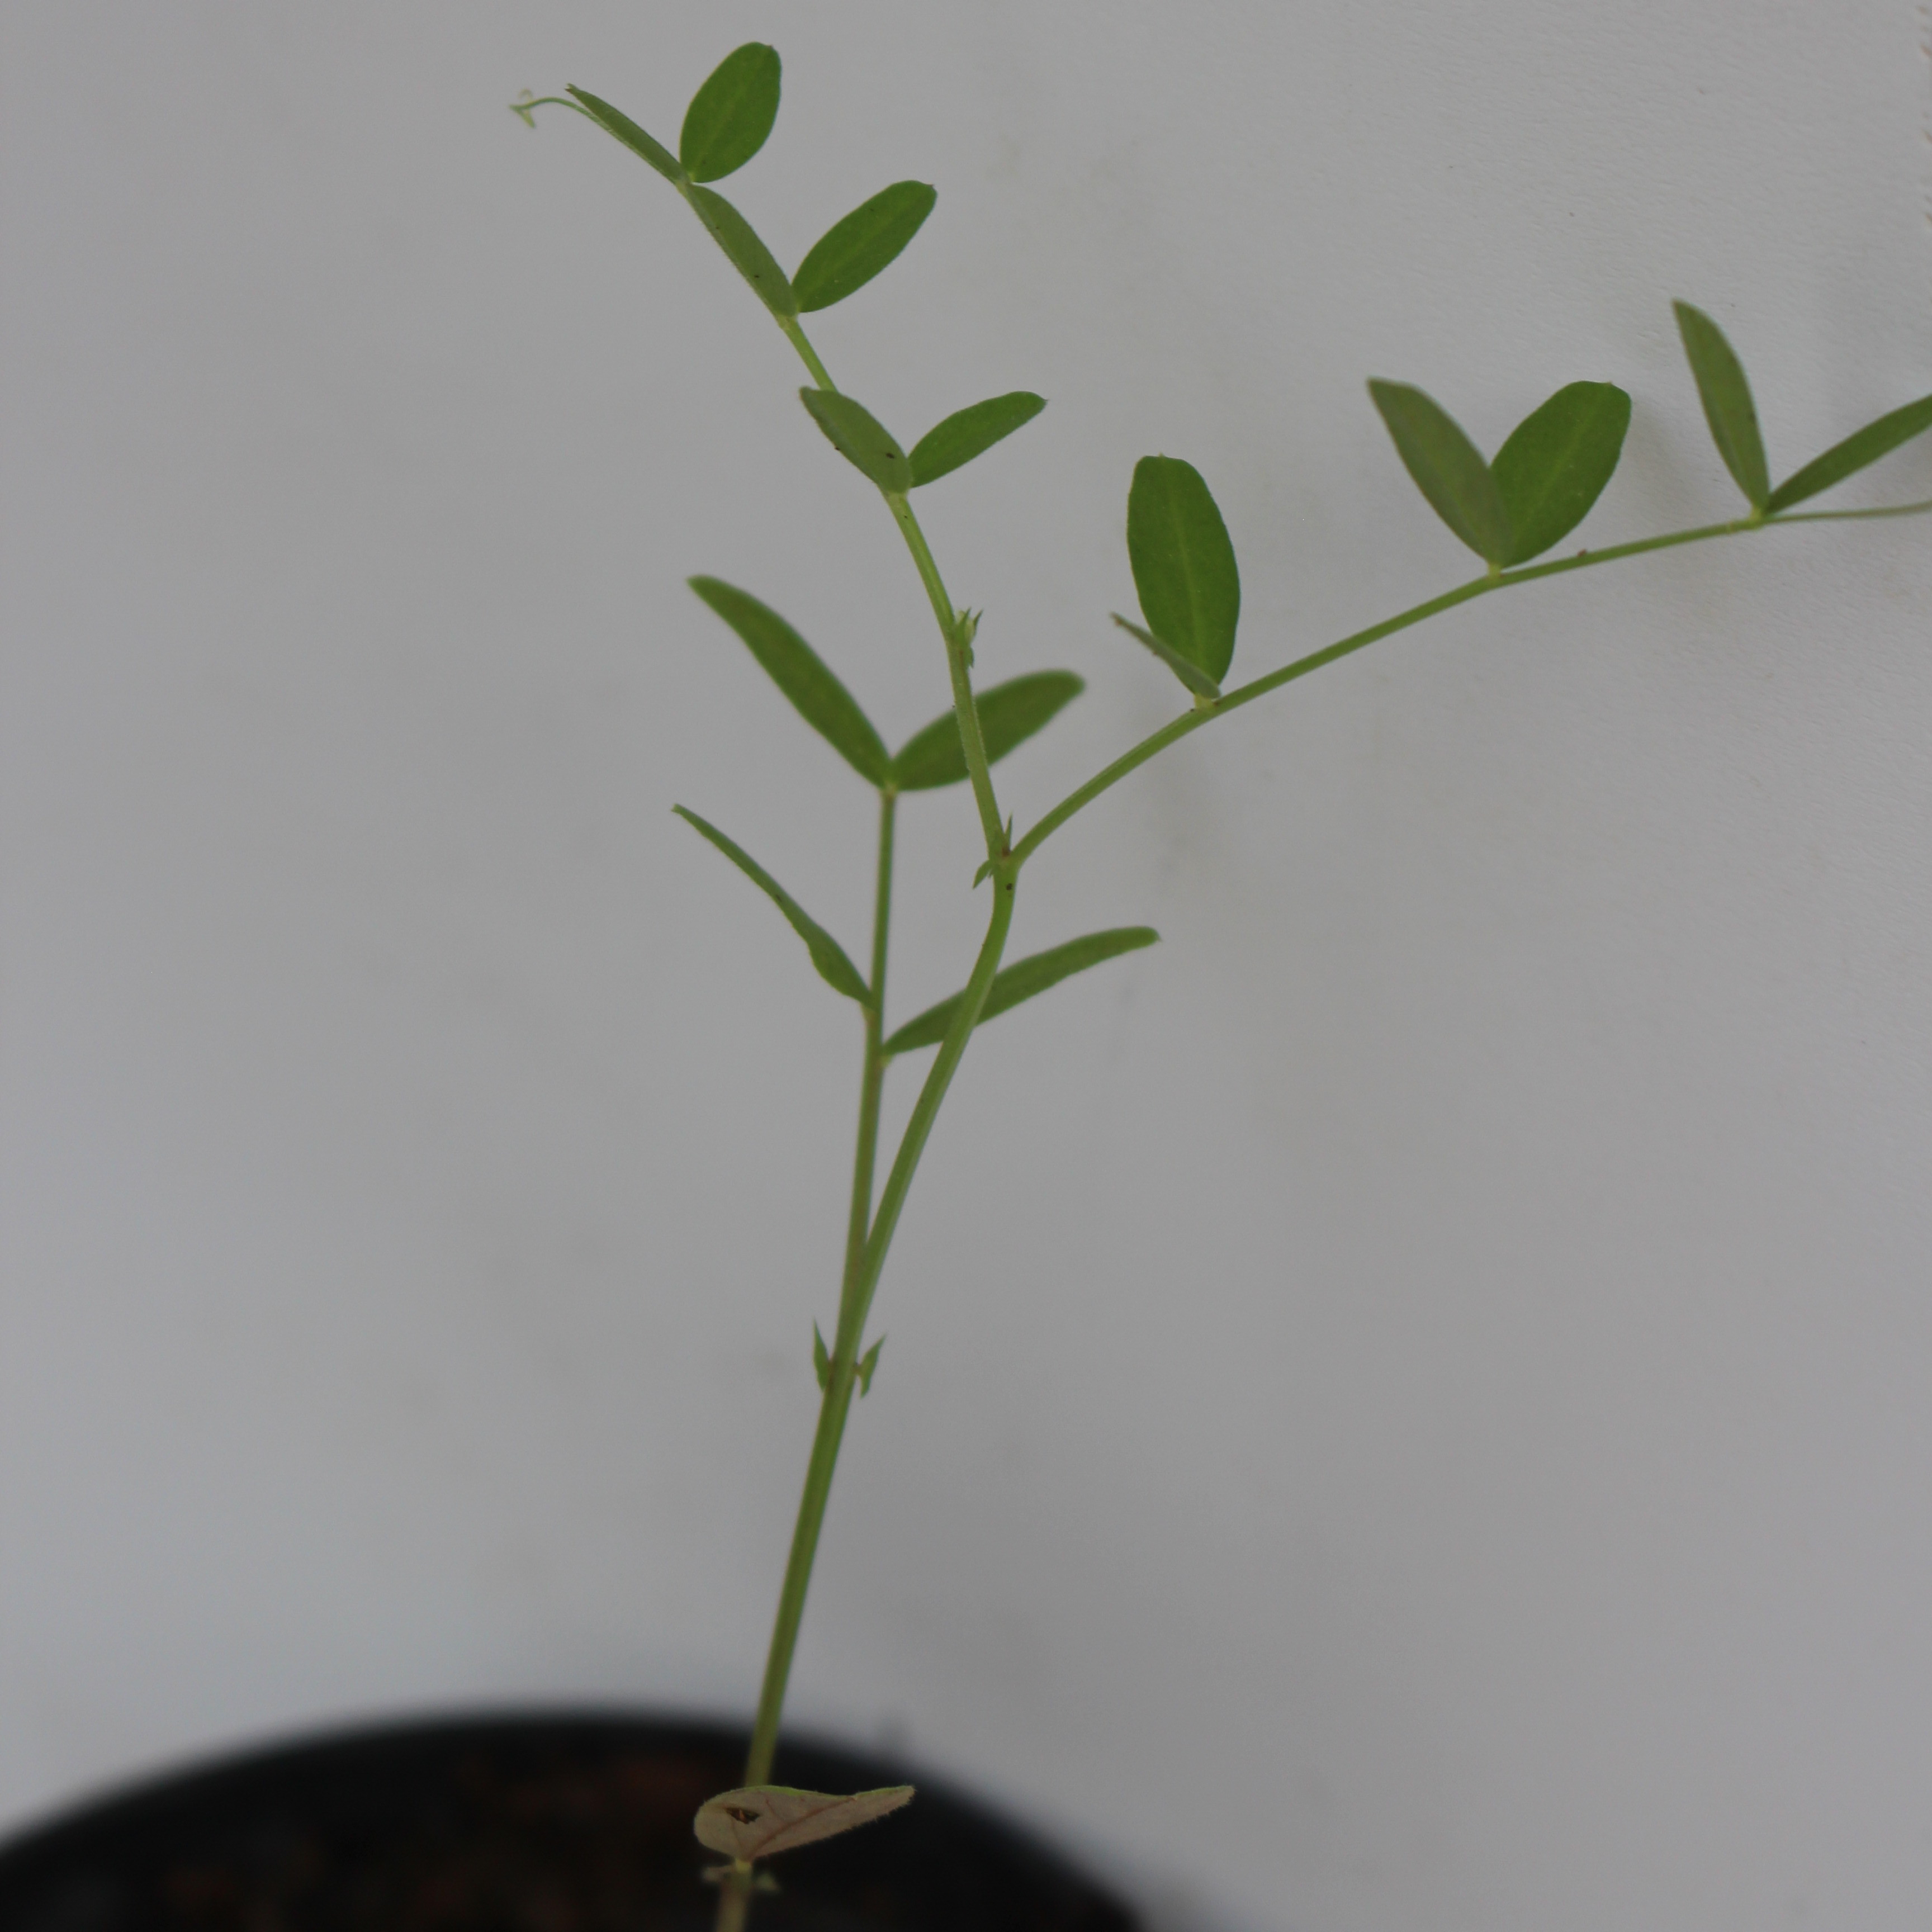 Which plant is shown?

Vicia sativa
